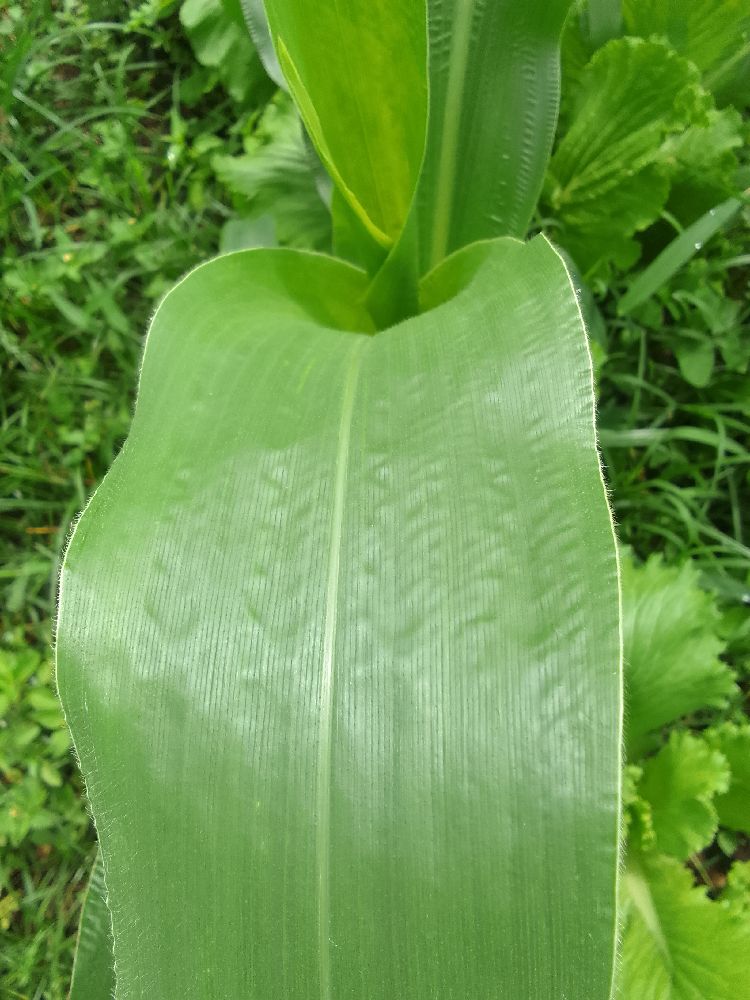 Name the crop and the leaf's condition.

maize, healthy
